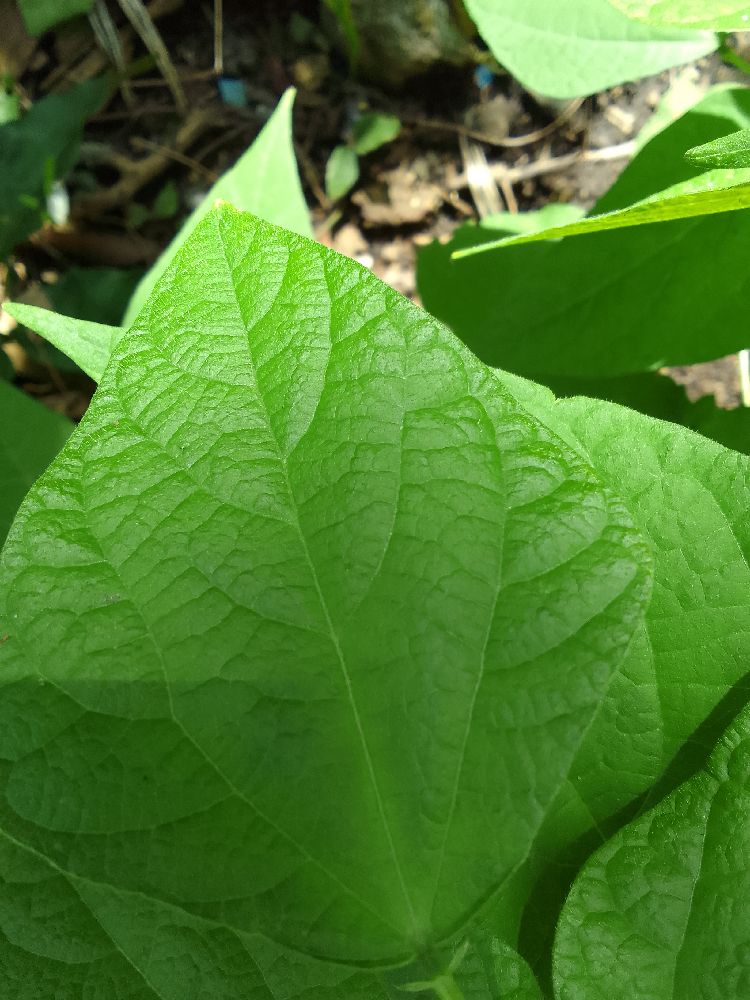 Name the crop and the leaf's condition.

common bean, healthy
